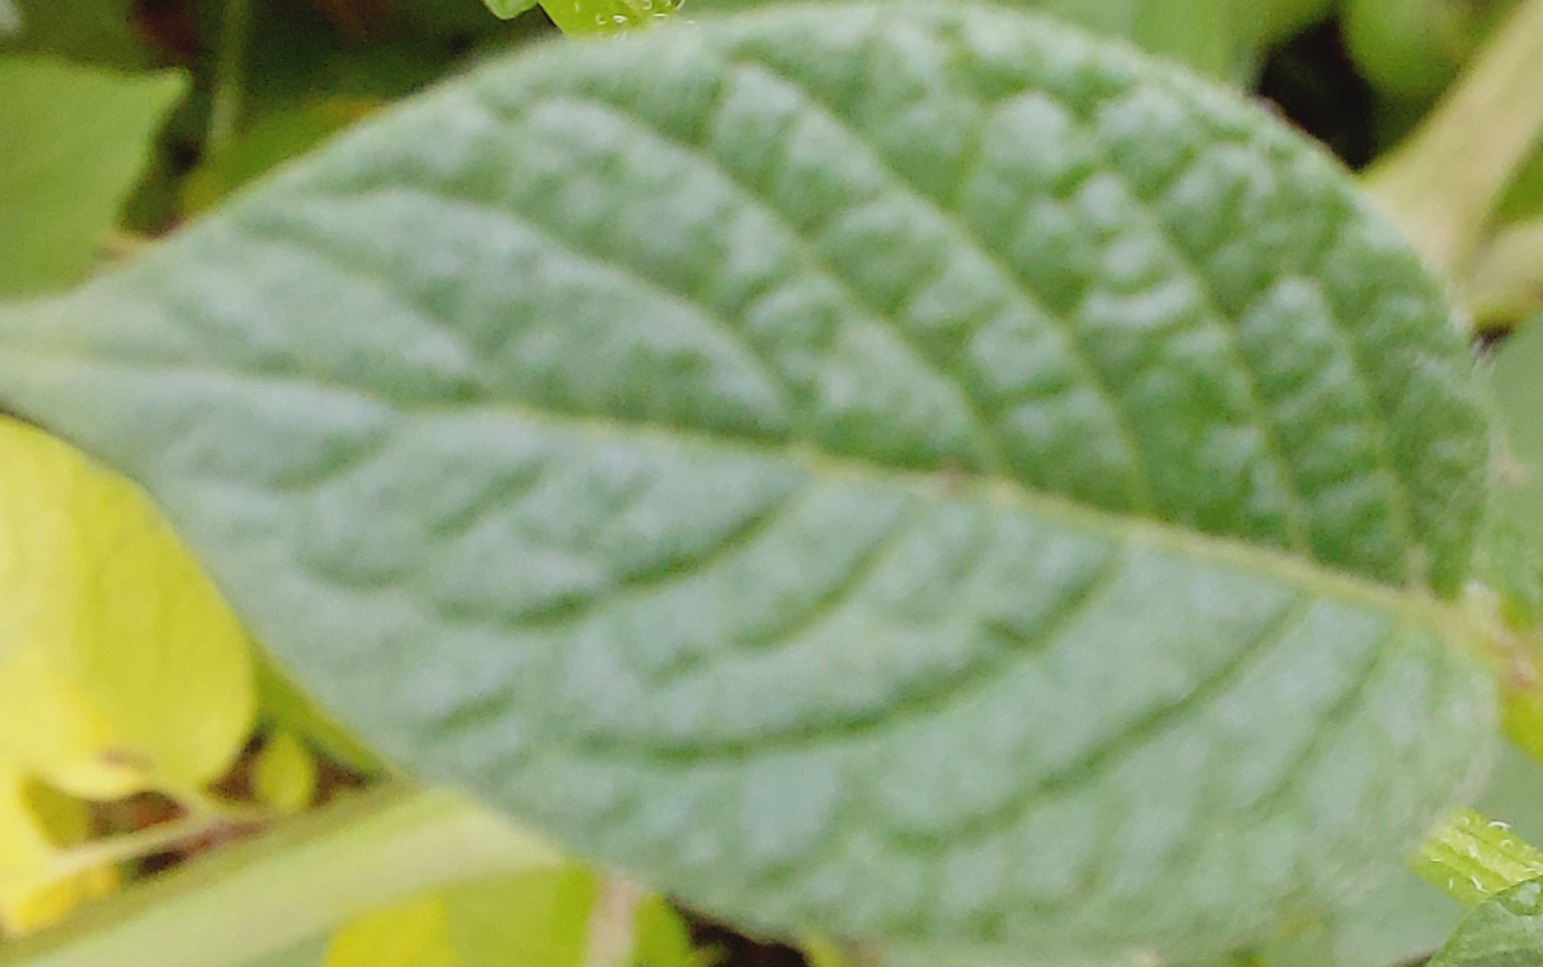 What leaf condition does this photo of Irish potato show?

healthy
